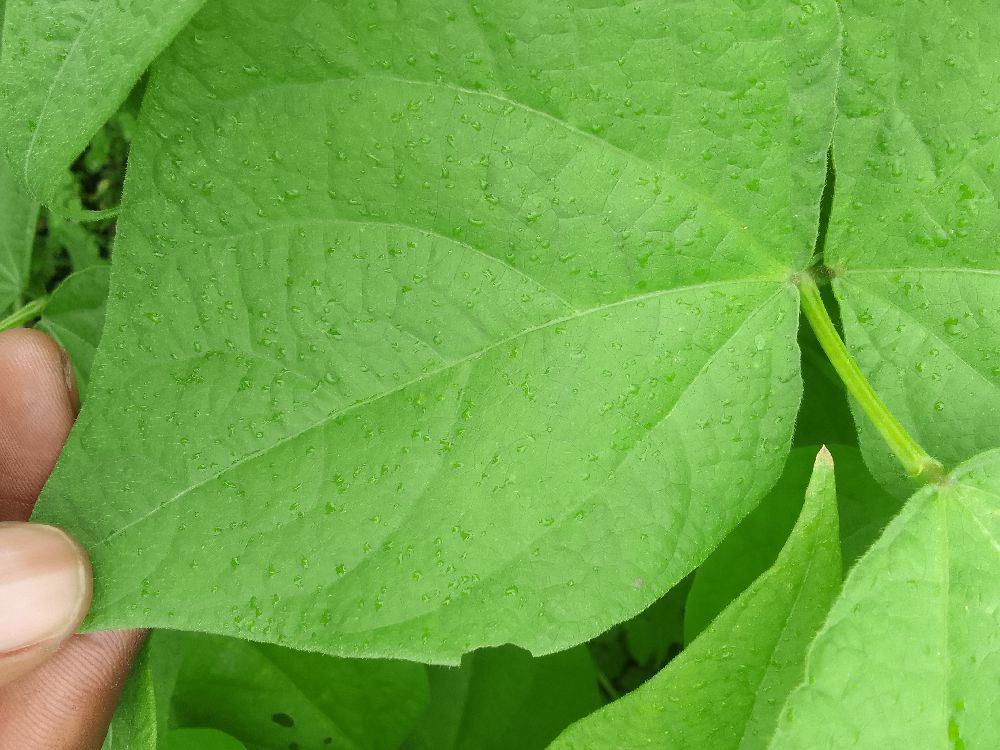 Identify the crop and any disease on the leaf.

common bean, healthy
